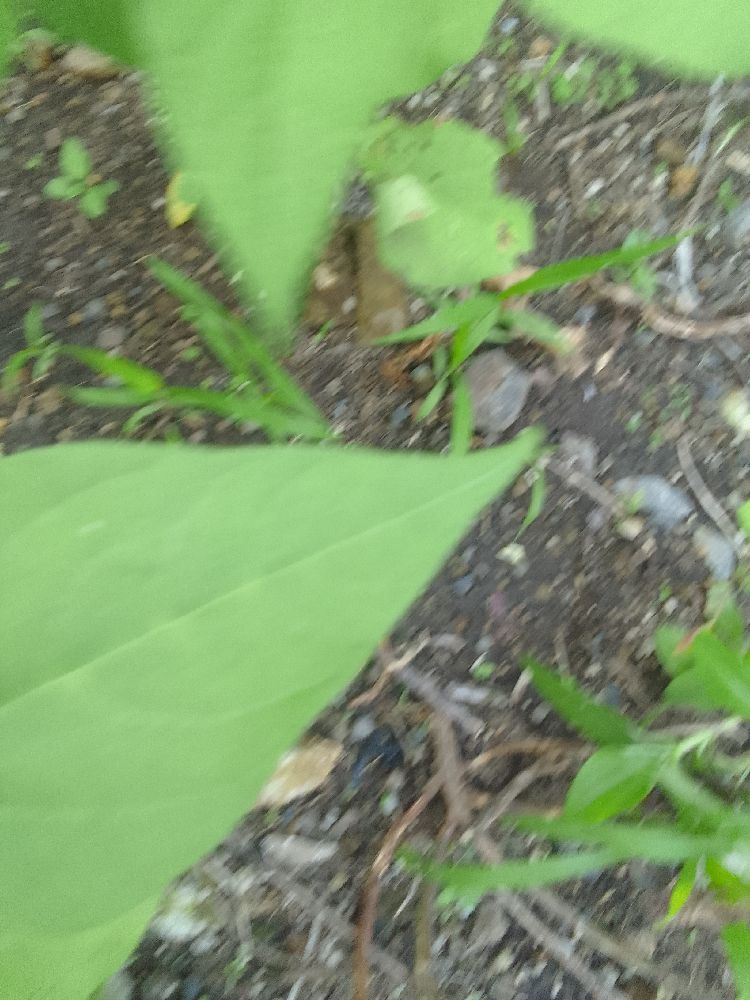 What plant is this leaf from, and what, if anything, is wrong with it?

common bean, healthy
